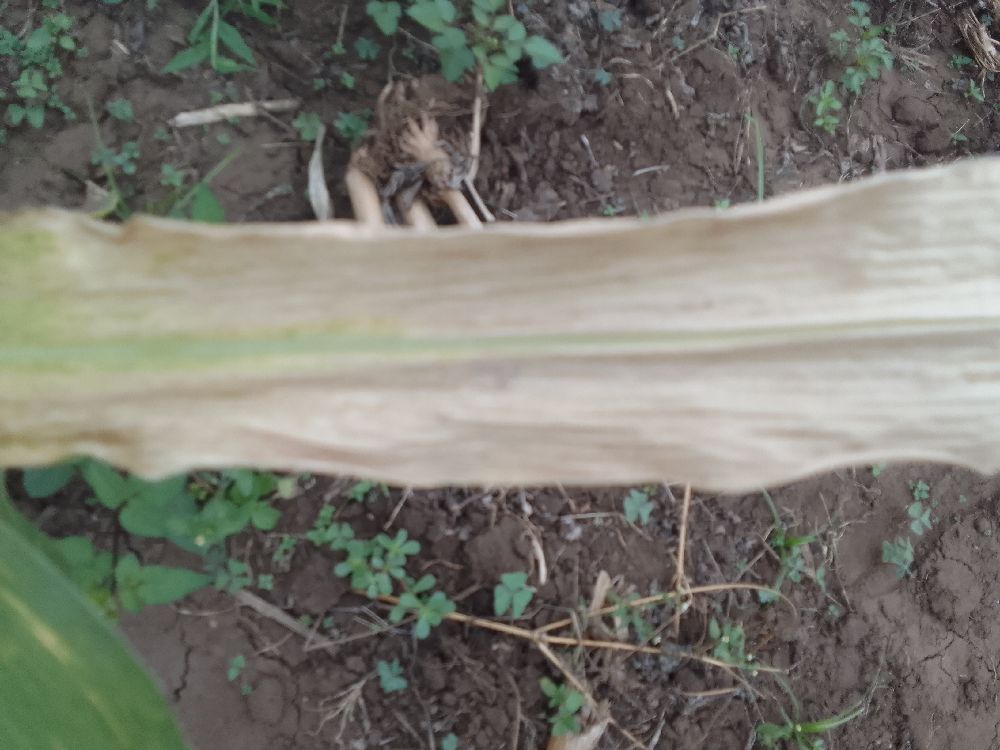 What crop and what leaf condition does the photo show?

maize, maize lethal necrosis
